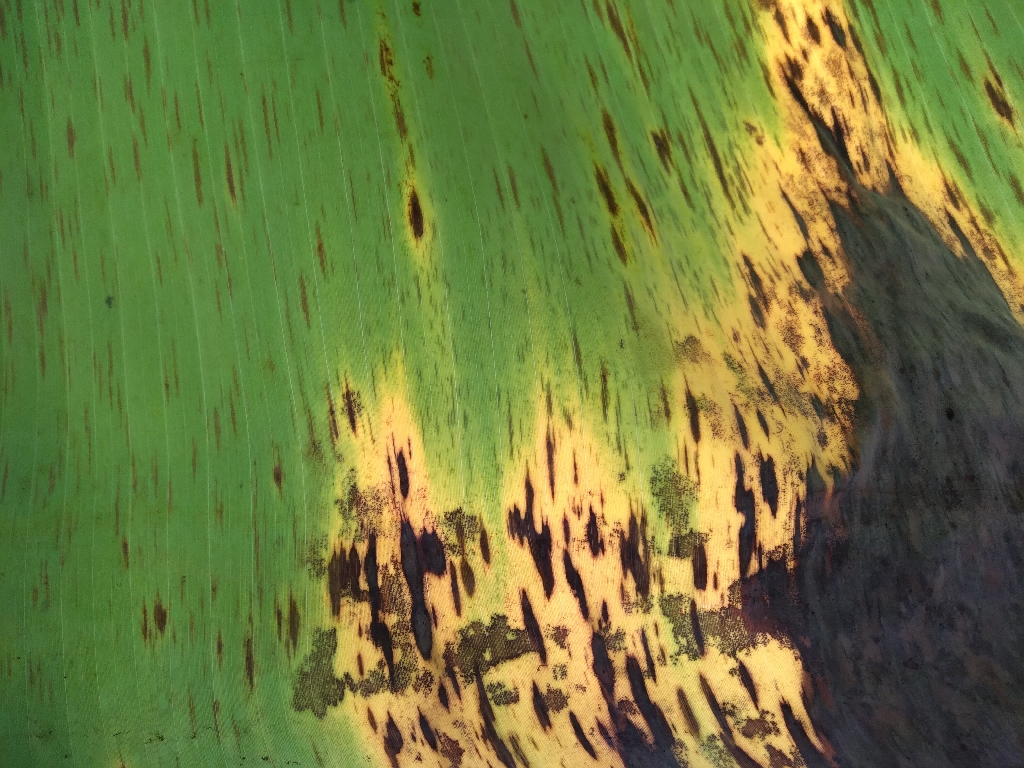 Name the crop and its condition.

banana, black sigatoka
